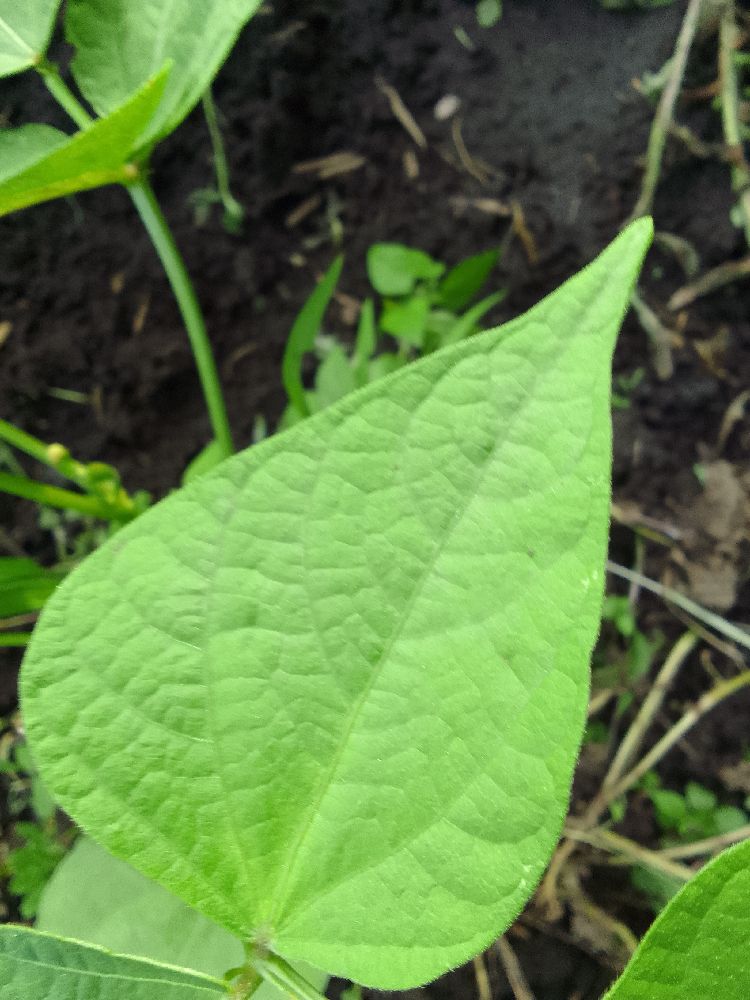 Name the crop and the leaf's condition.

common bean, healthy
